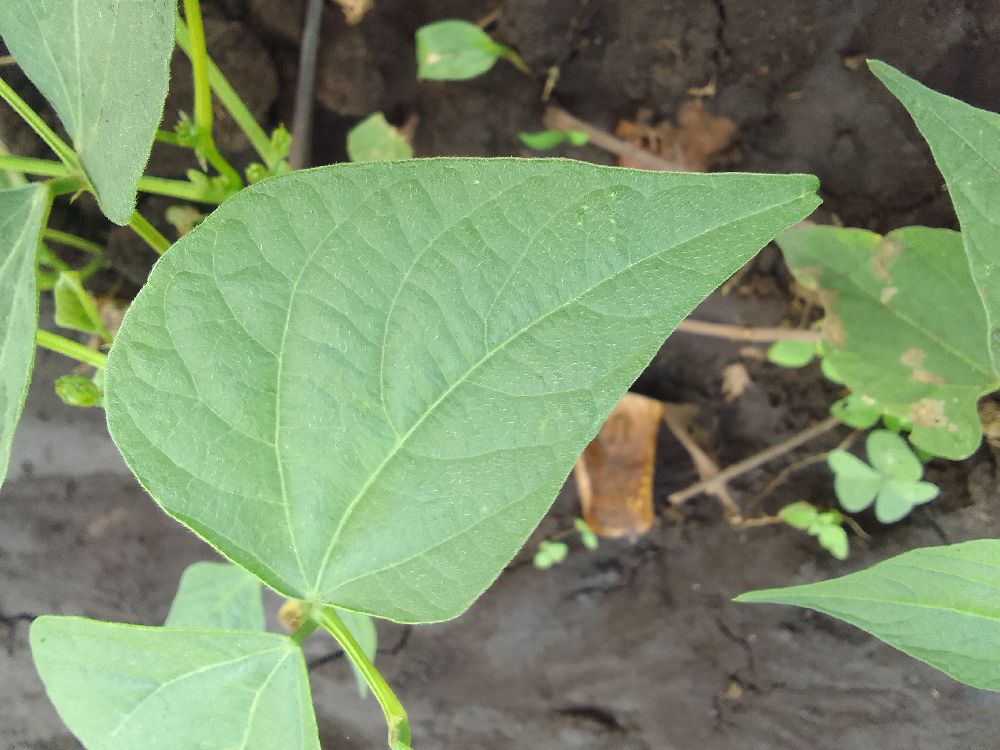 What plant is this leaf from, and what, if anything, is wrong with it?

common bean, healthy
